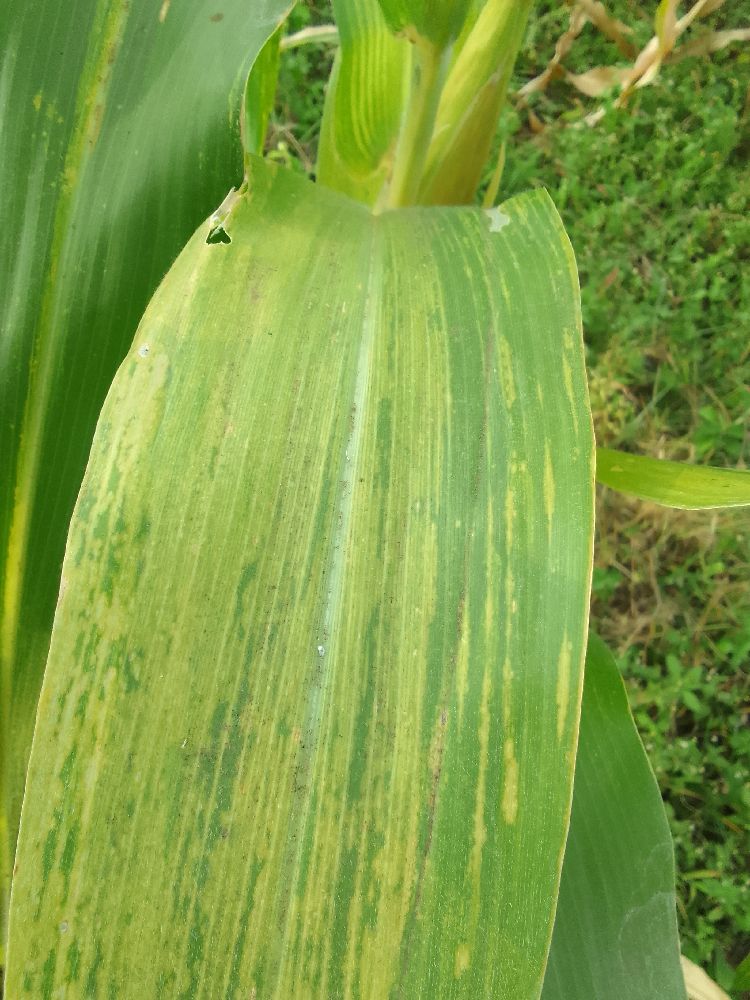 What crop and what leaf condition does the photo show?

maize, maize lethal necrosis
